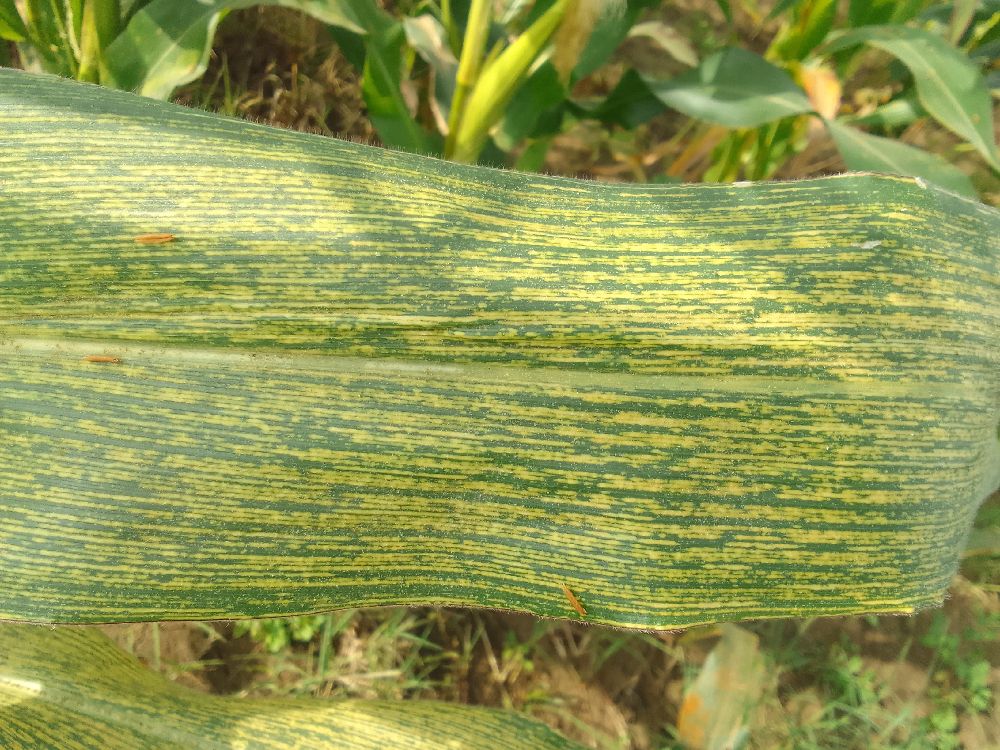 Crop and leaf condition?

maize, maize streak virus
